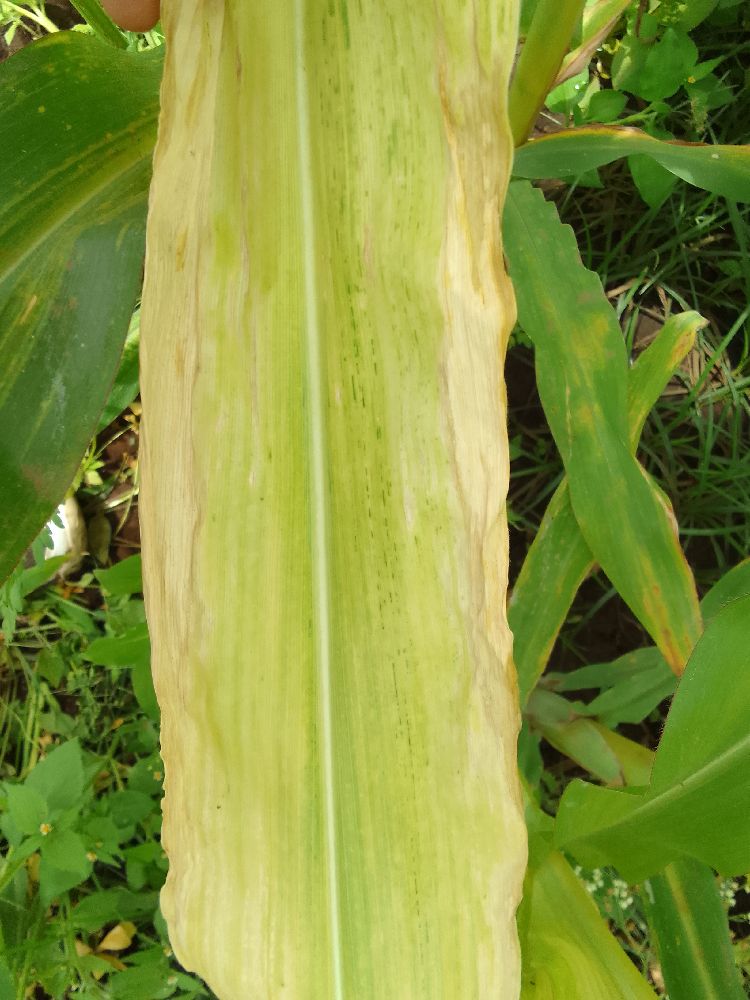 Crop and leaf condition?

maize, maize lethal necrosis
